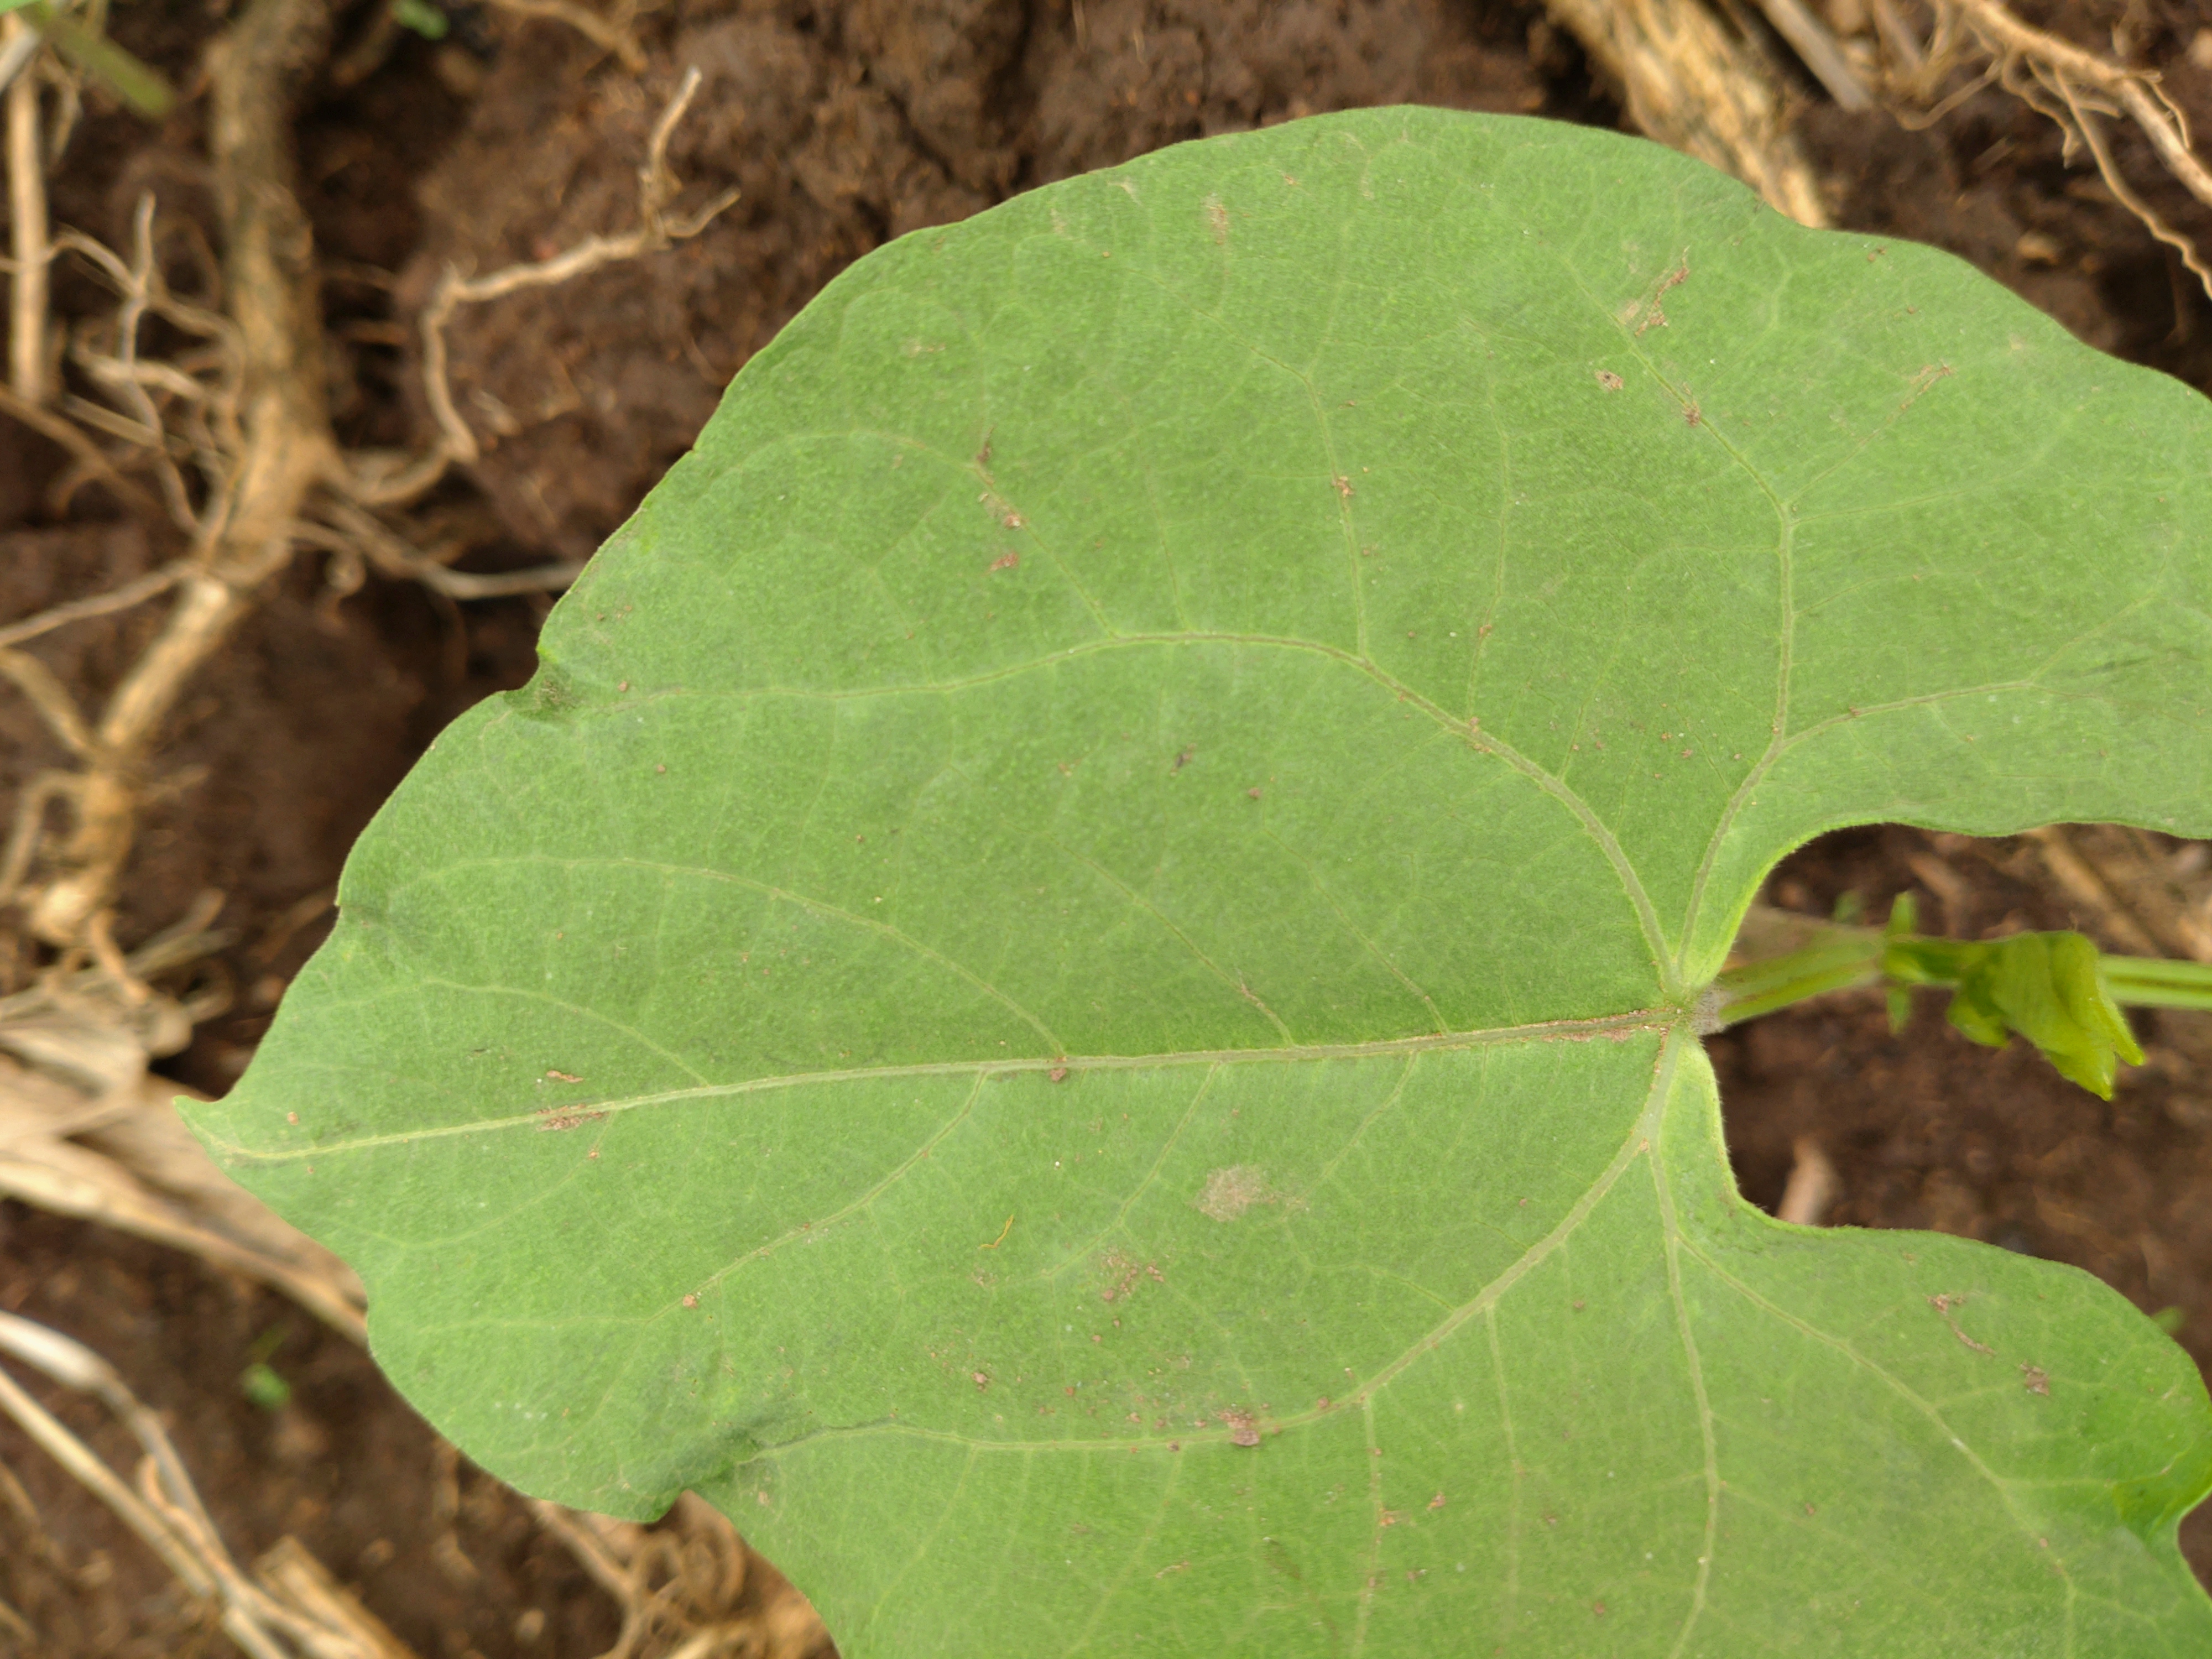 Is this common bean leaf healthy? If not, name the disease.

healthy
